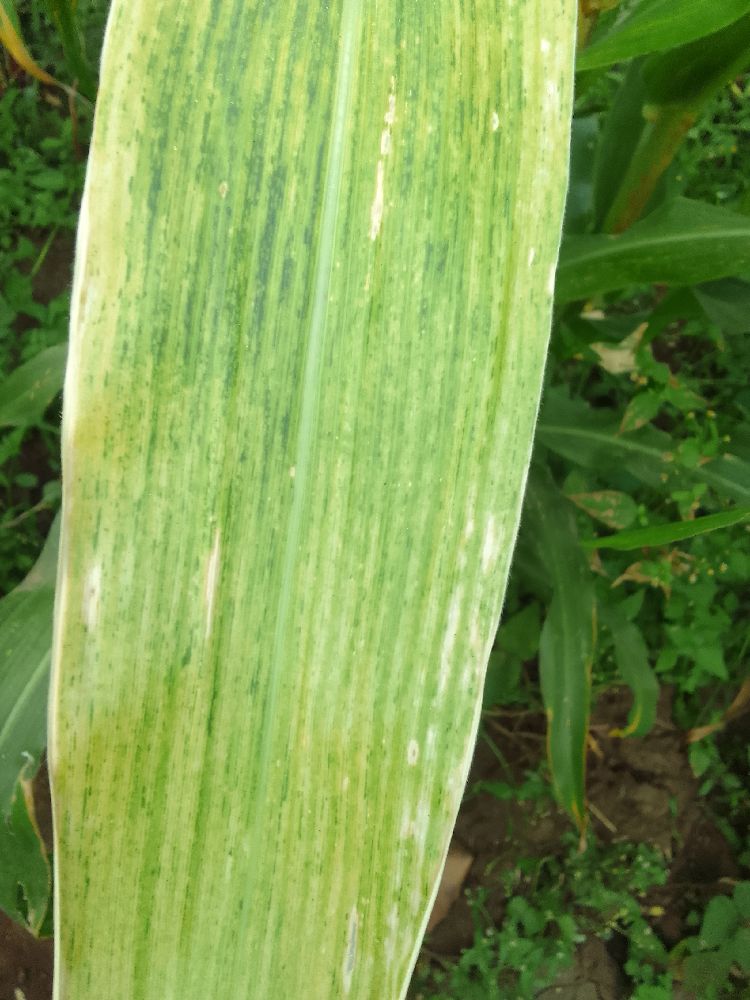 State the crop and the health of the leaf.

maize, maize lethal necrosis
